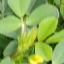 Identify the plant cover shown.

unstructured weed
